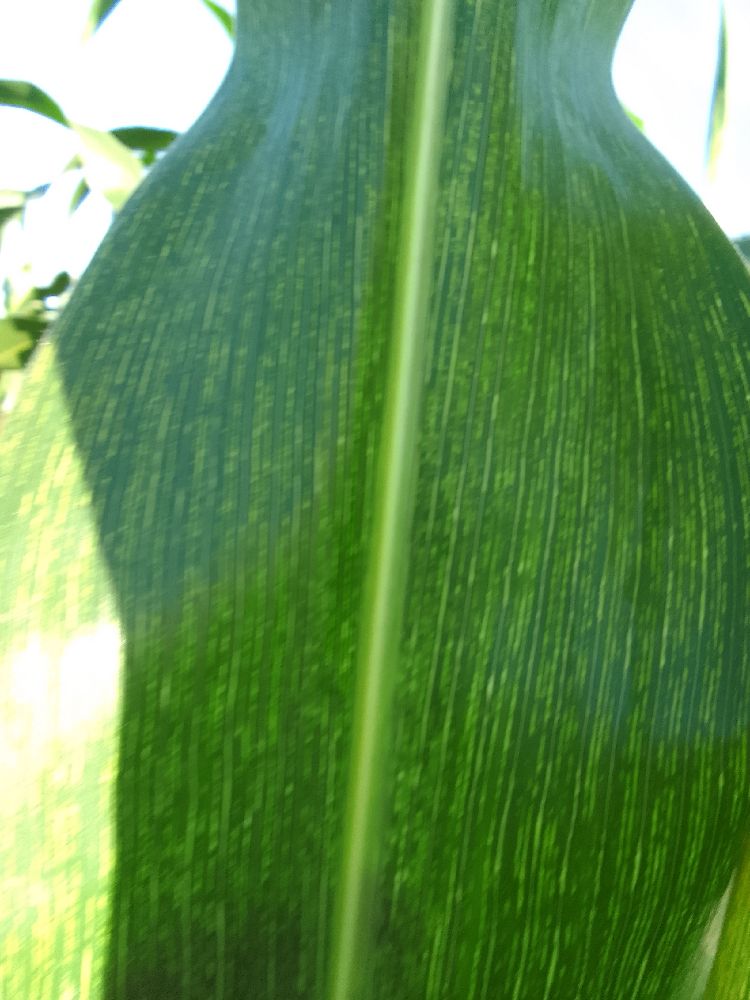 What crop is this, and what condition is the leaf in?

maize, maize streak virus
